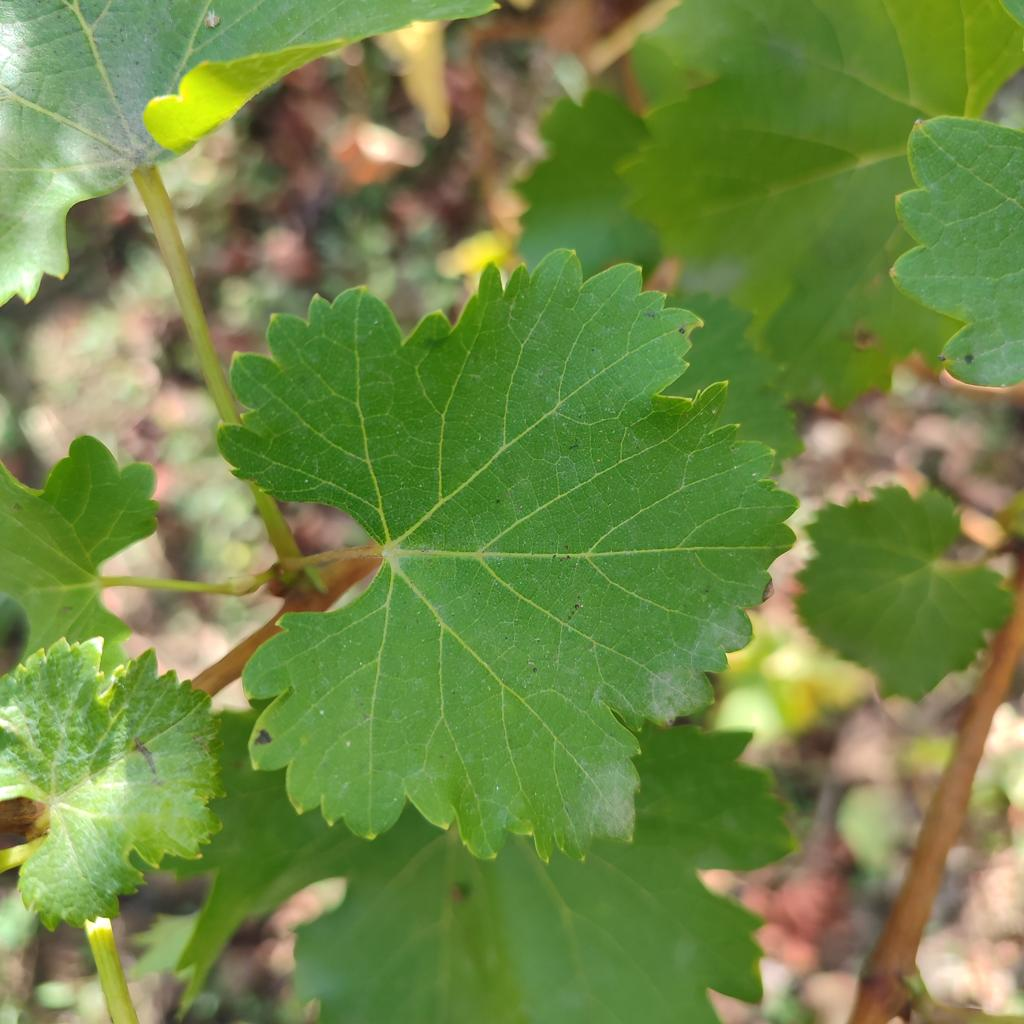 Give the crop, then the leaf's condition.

grapevine, powdery mildew
